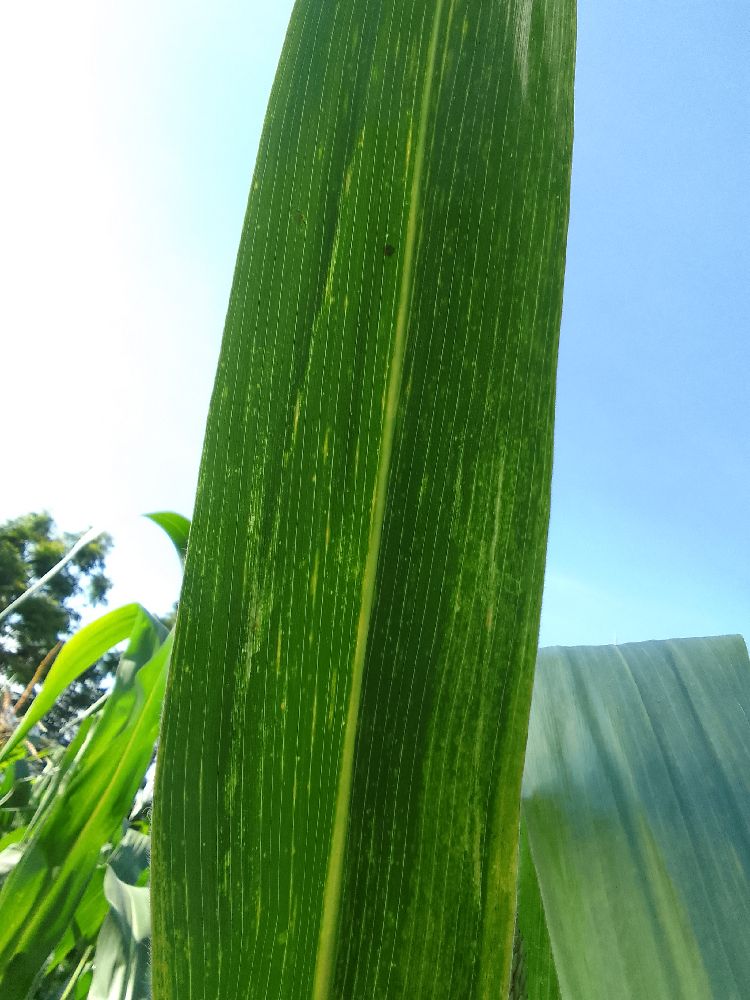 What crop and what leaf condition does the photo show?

maize, maize lethal necrosis
